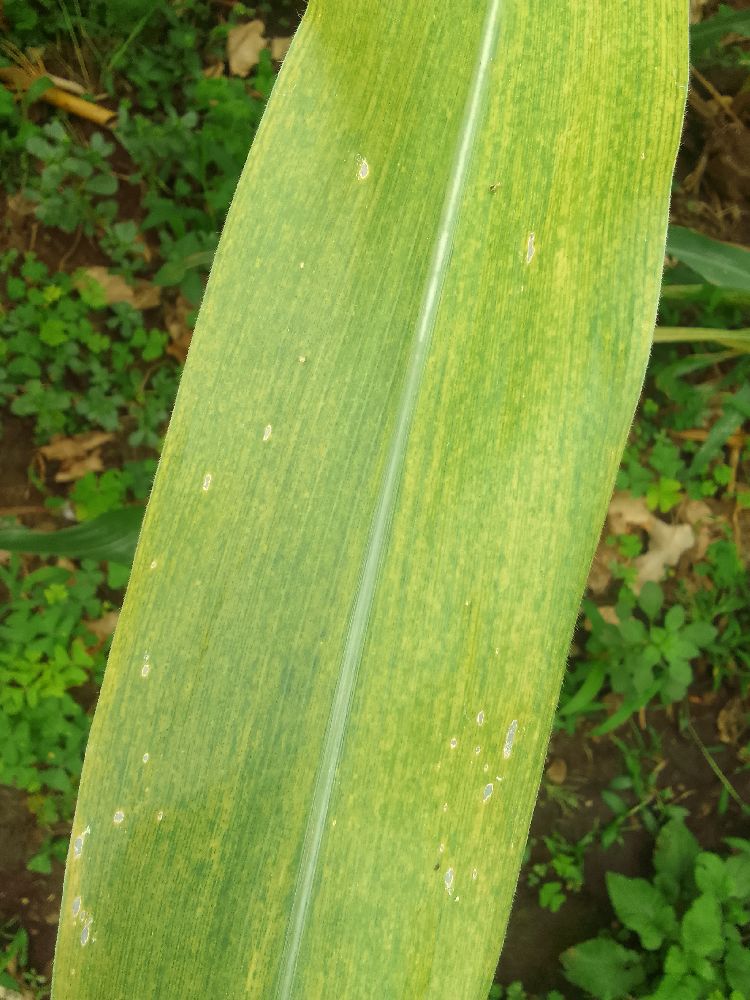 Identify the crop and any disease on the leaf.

maize, maize lethal necrosis
